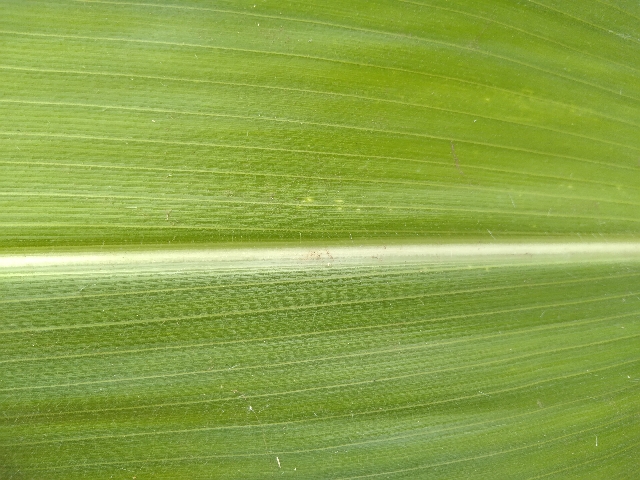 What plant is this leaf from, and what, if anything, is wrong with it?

maize, healthy
